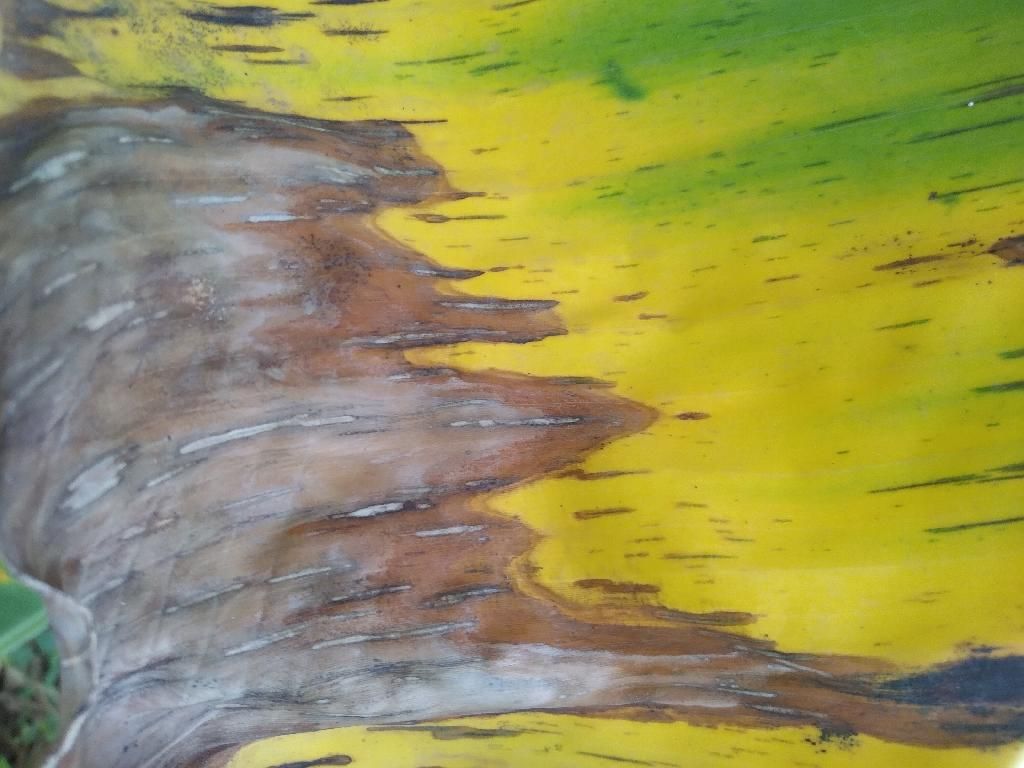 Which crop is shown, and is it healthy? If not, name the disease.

banana, black sigatoka
